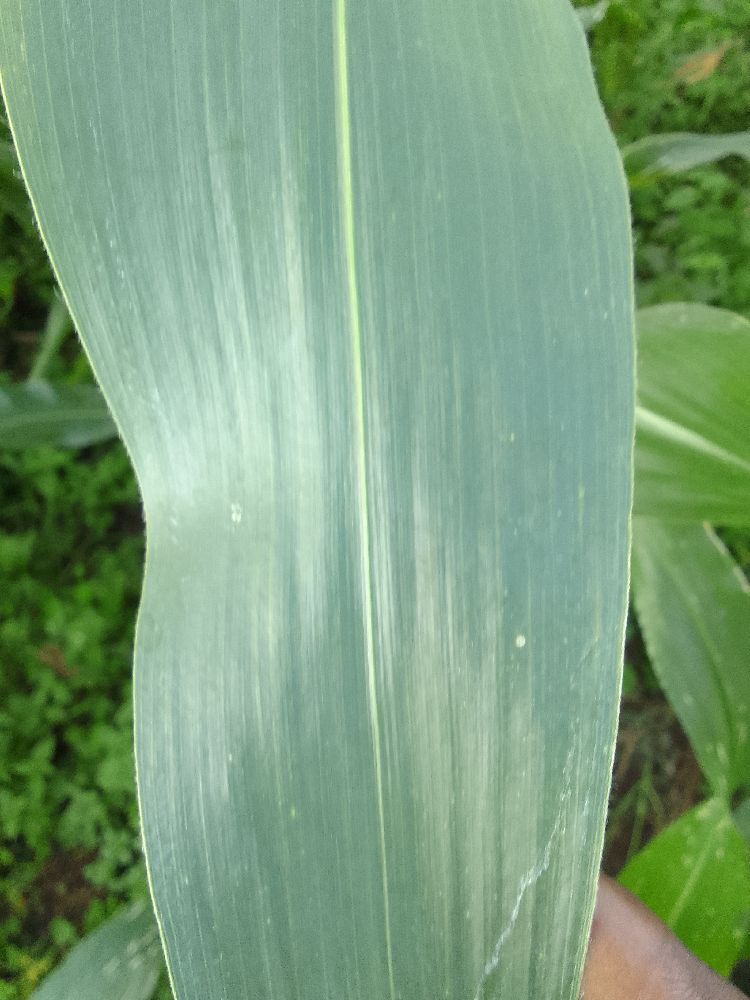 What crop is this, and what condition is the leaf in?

maize, healthy
